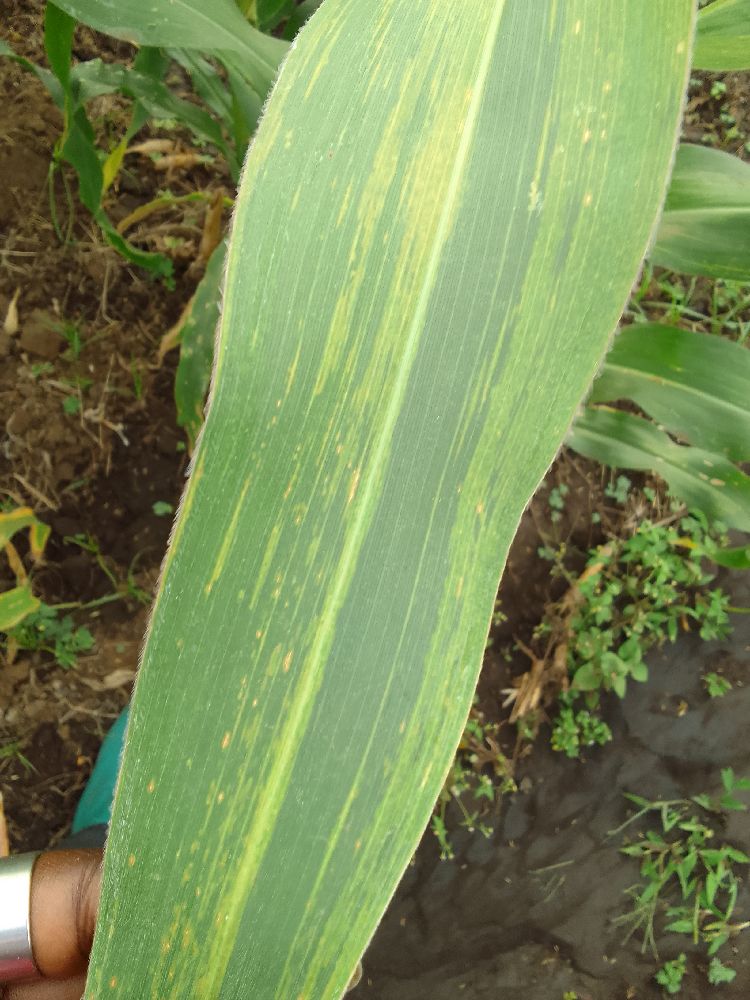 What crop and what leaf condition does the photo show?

maize, maize lethal necrosis
